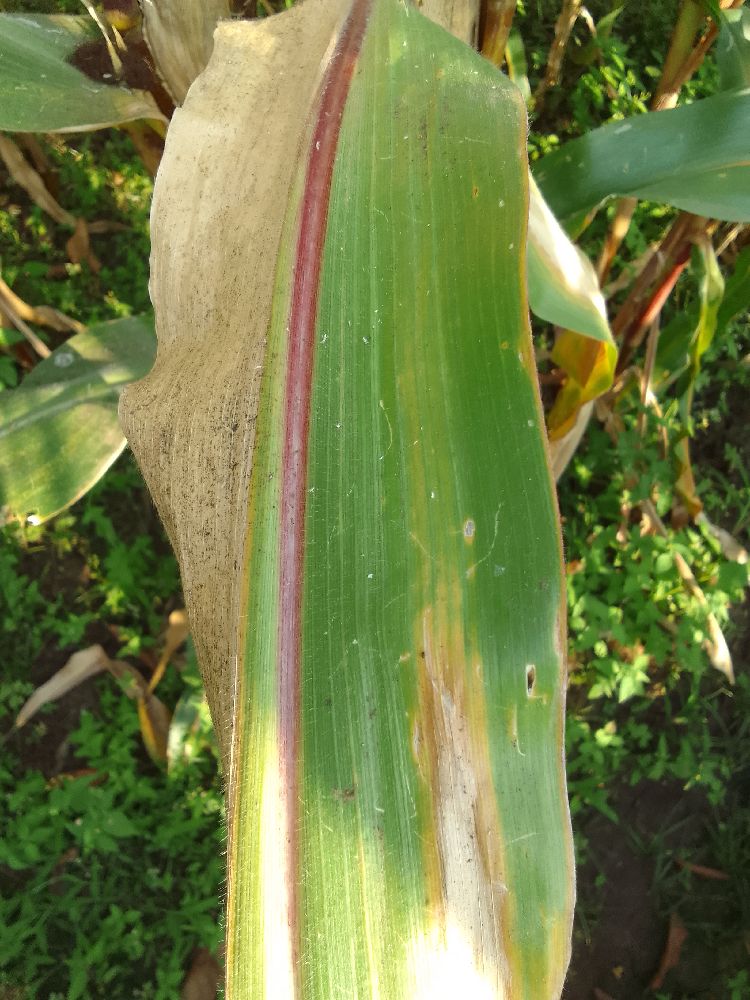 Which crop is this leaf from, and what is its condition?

maize, maize lethal necrosis
